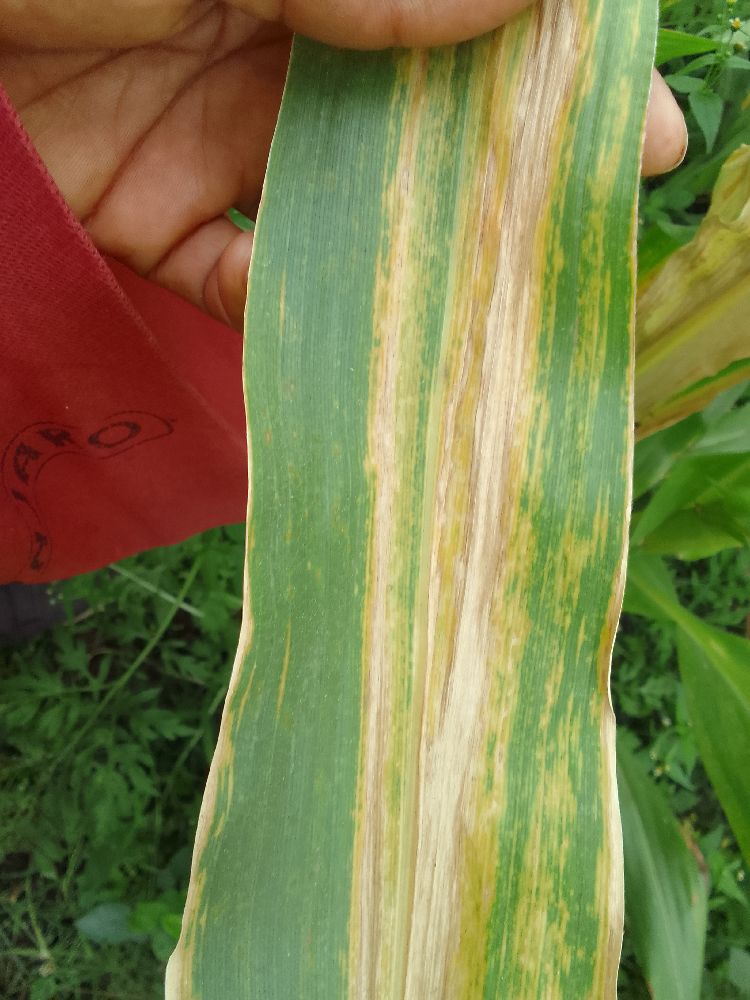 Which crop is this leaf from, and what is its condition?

maize, maize lethal necrosis
